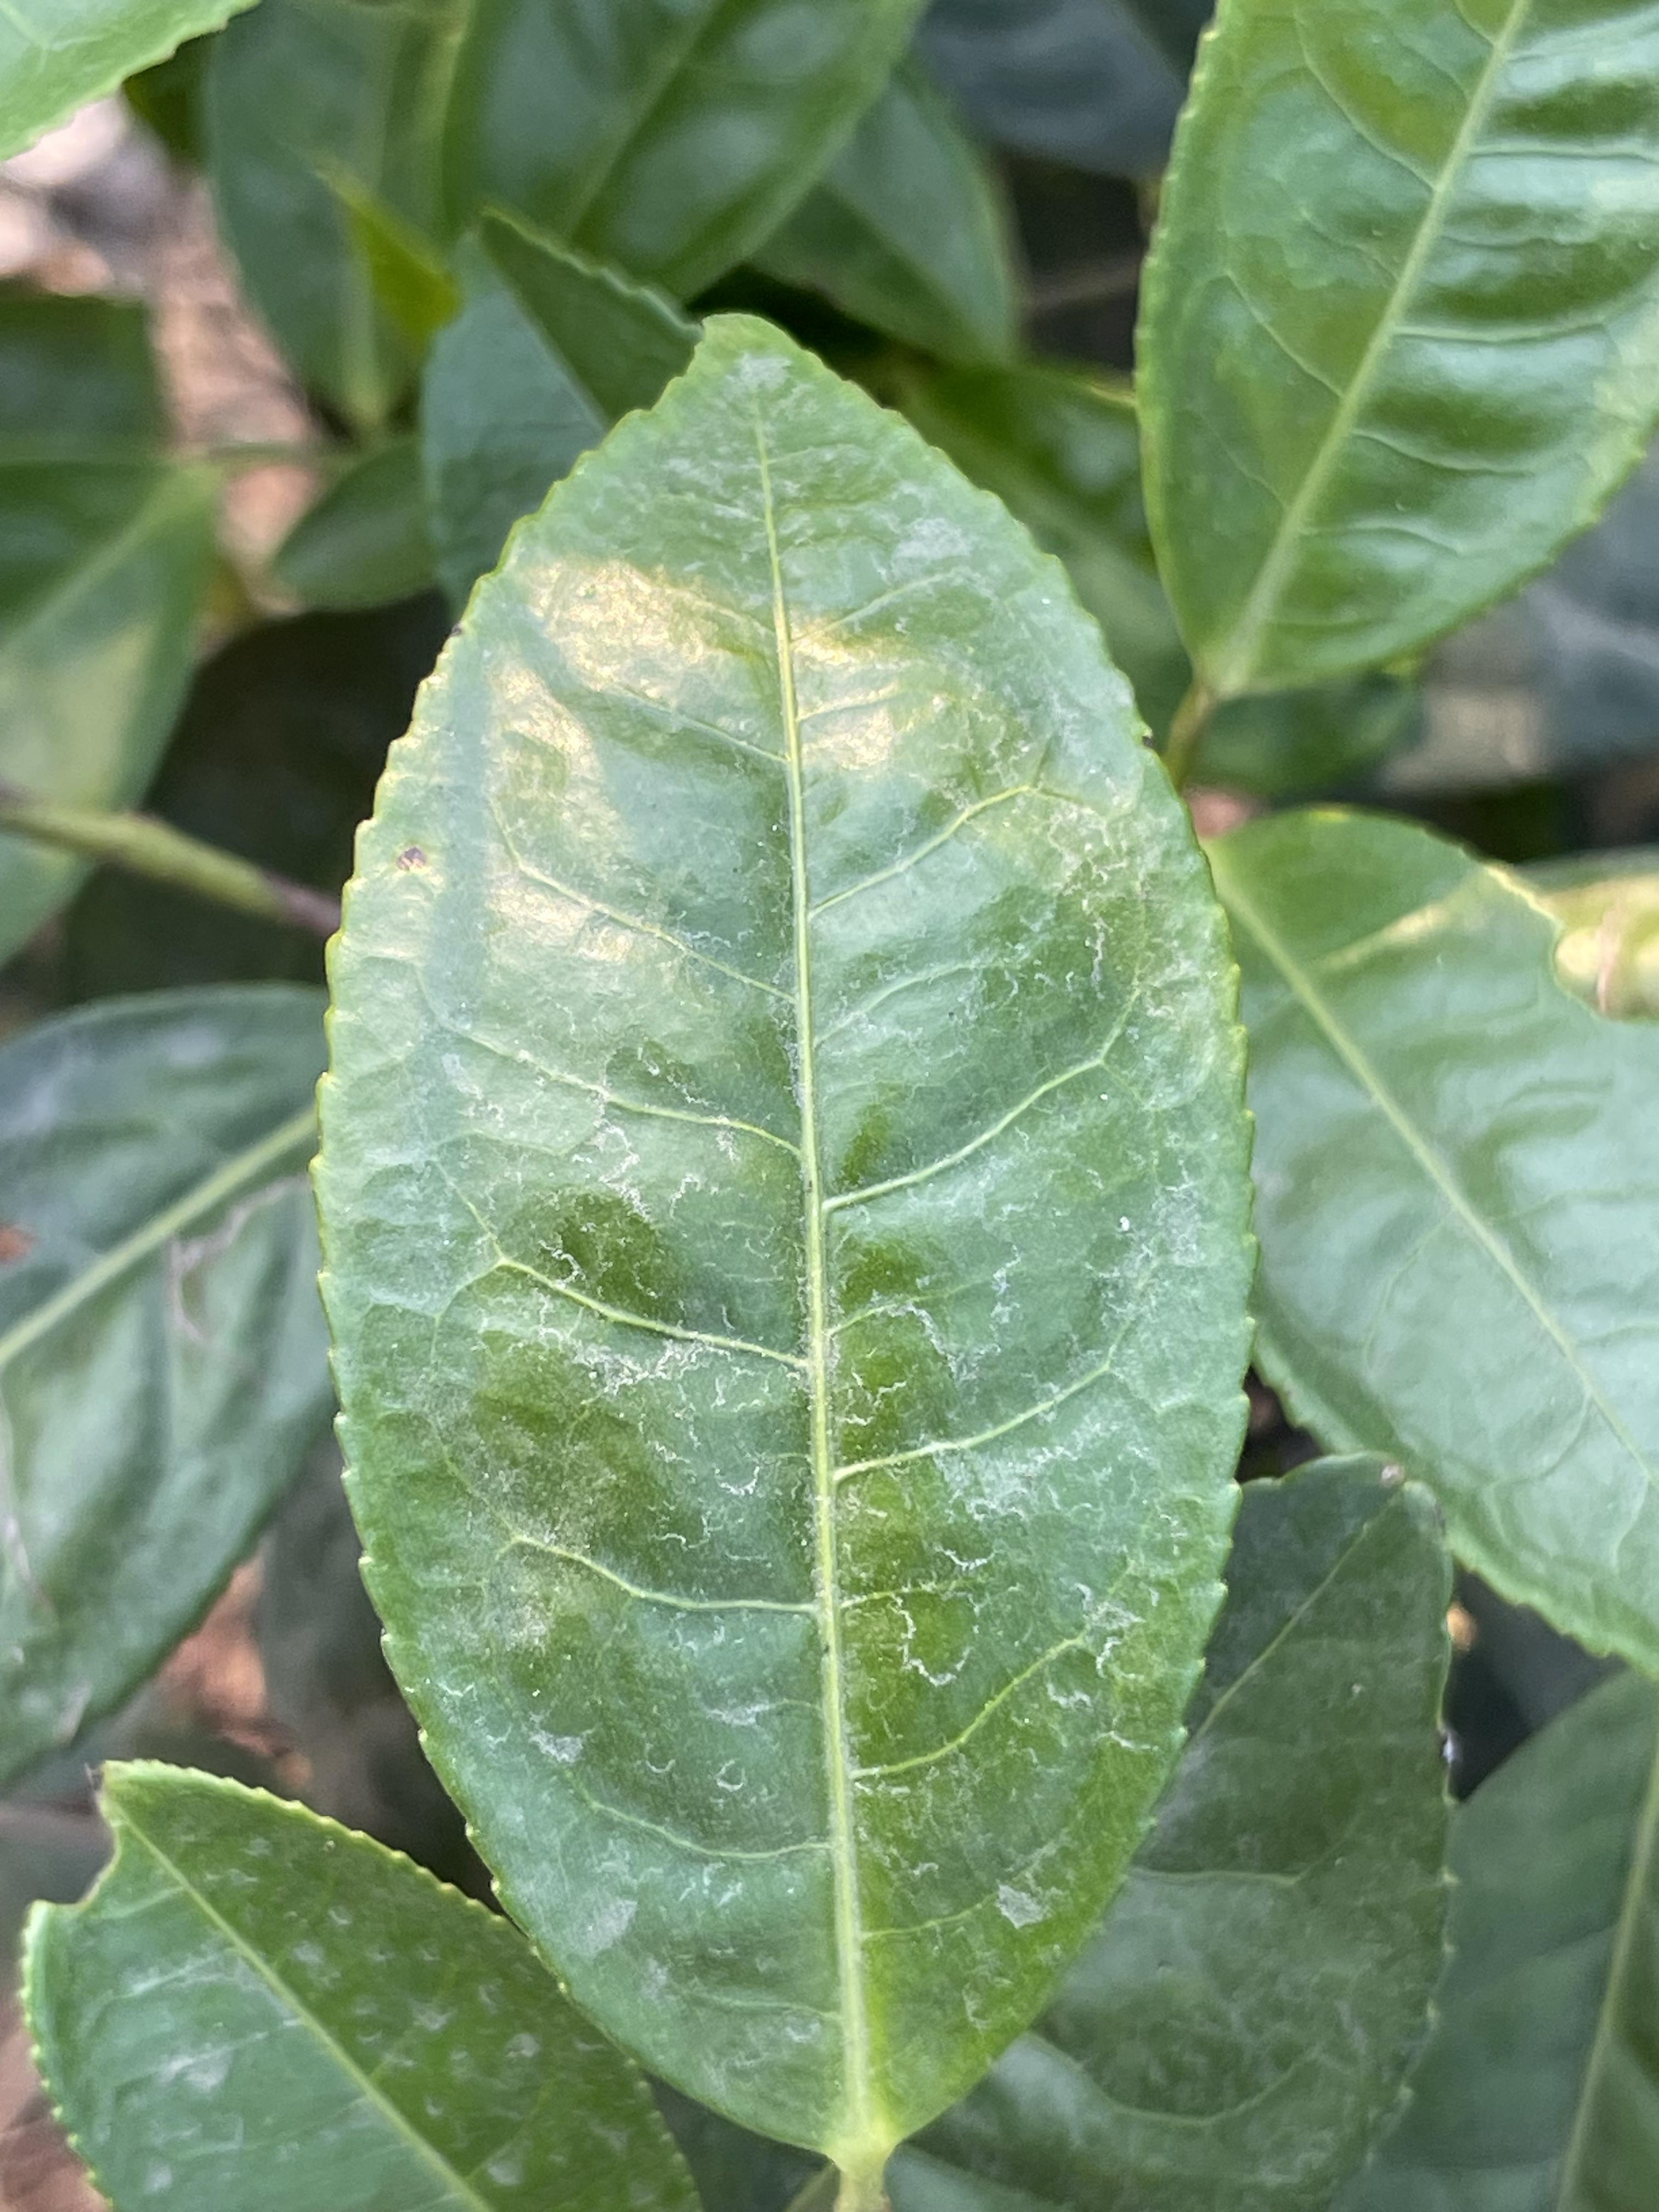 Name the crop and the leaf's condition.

tea, healthy leaf
